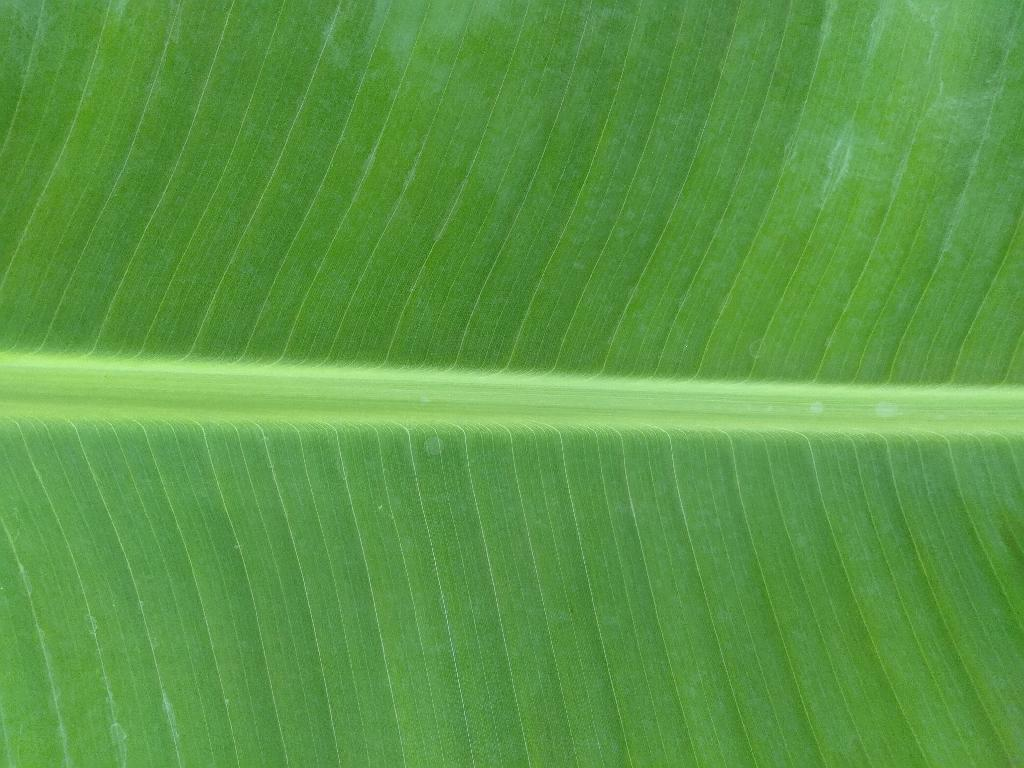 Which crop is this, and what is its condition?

banana, healthy
